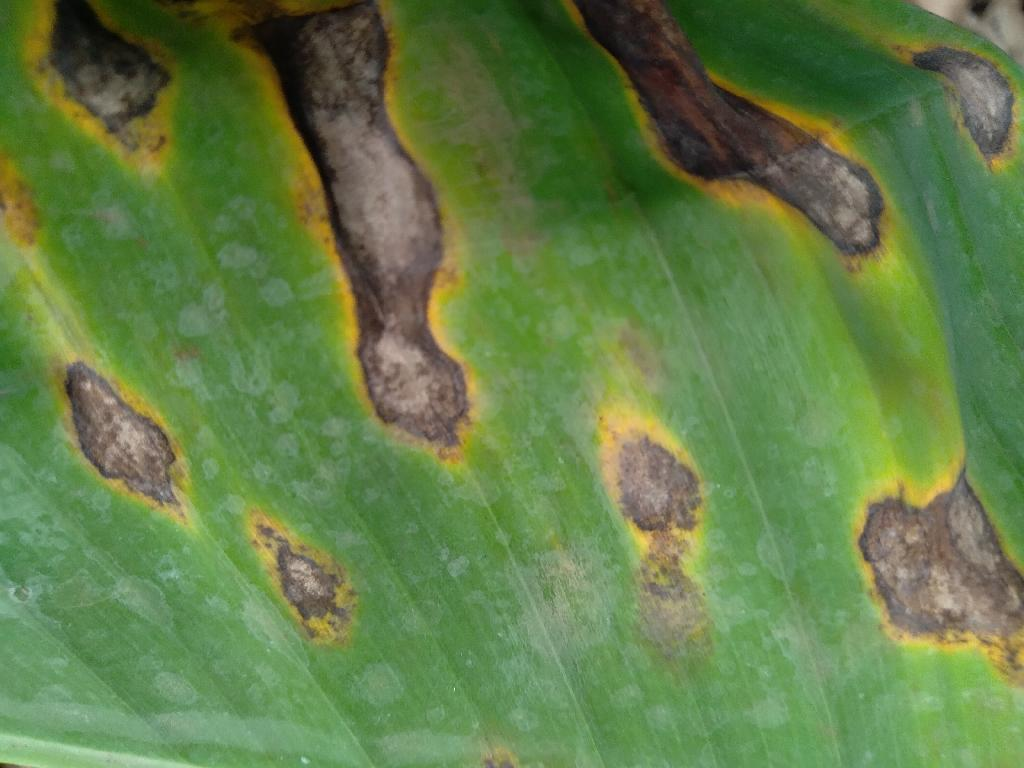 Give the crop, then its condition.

banana, black sigatoka
